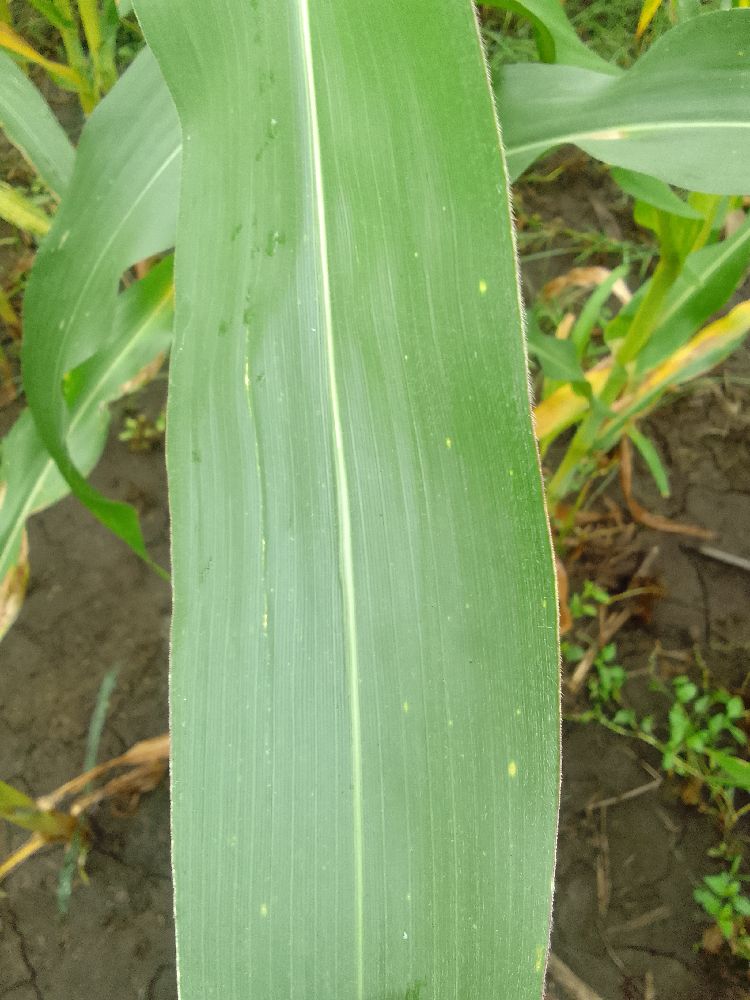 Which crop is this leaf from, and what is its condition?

maize, healthy
